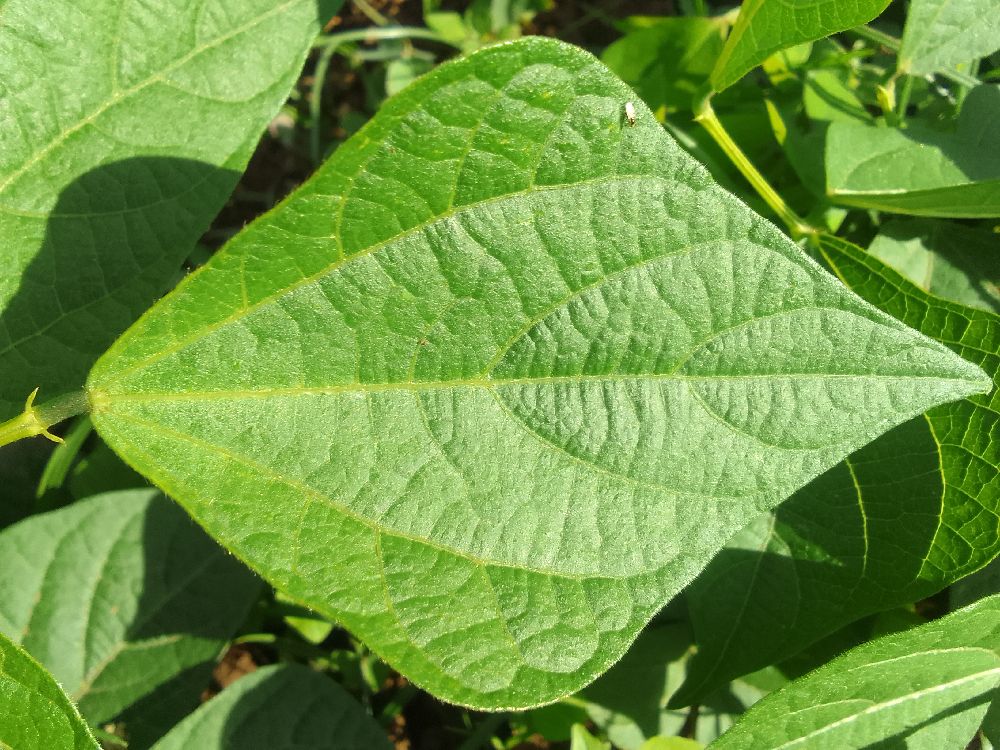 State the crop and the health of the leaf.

common bean, healthy
